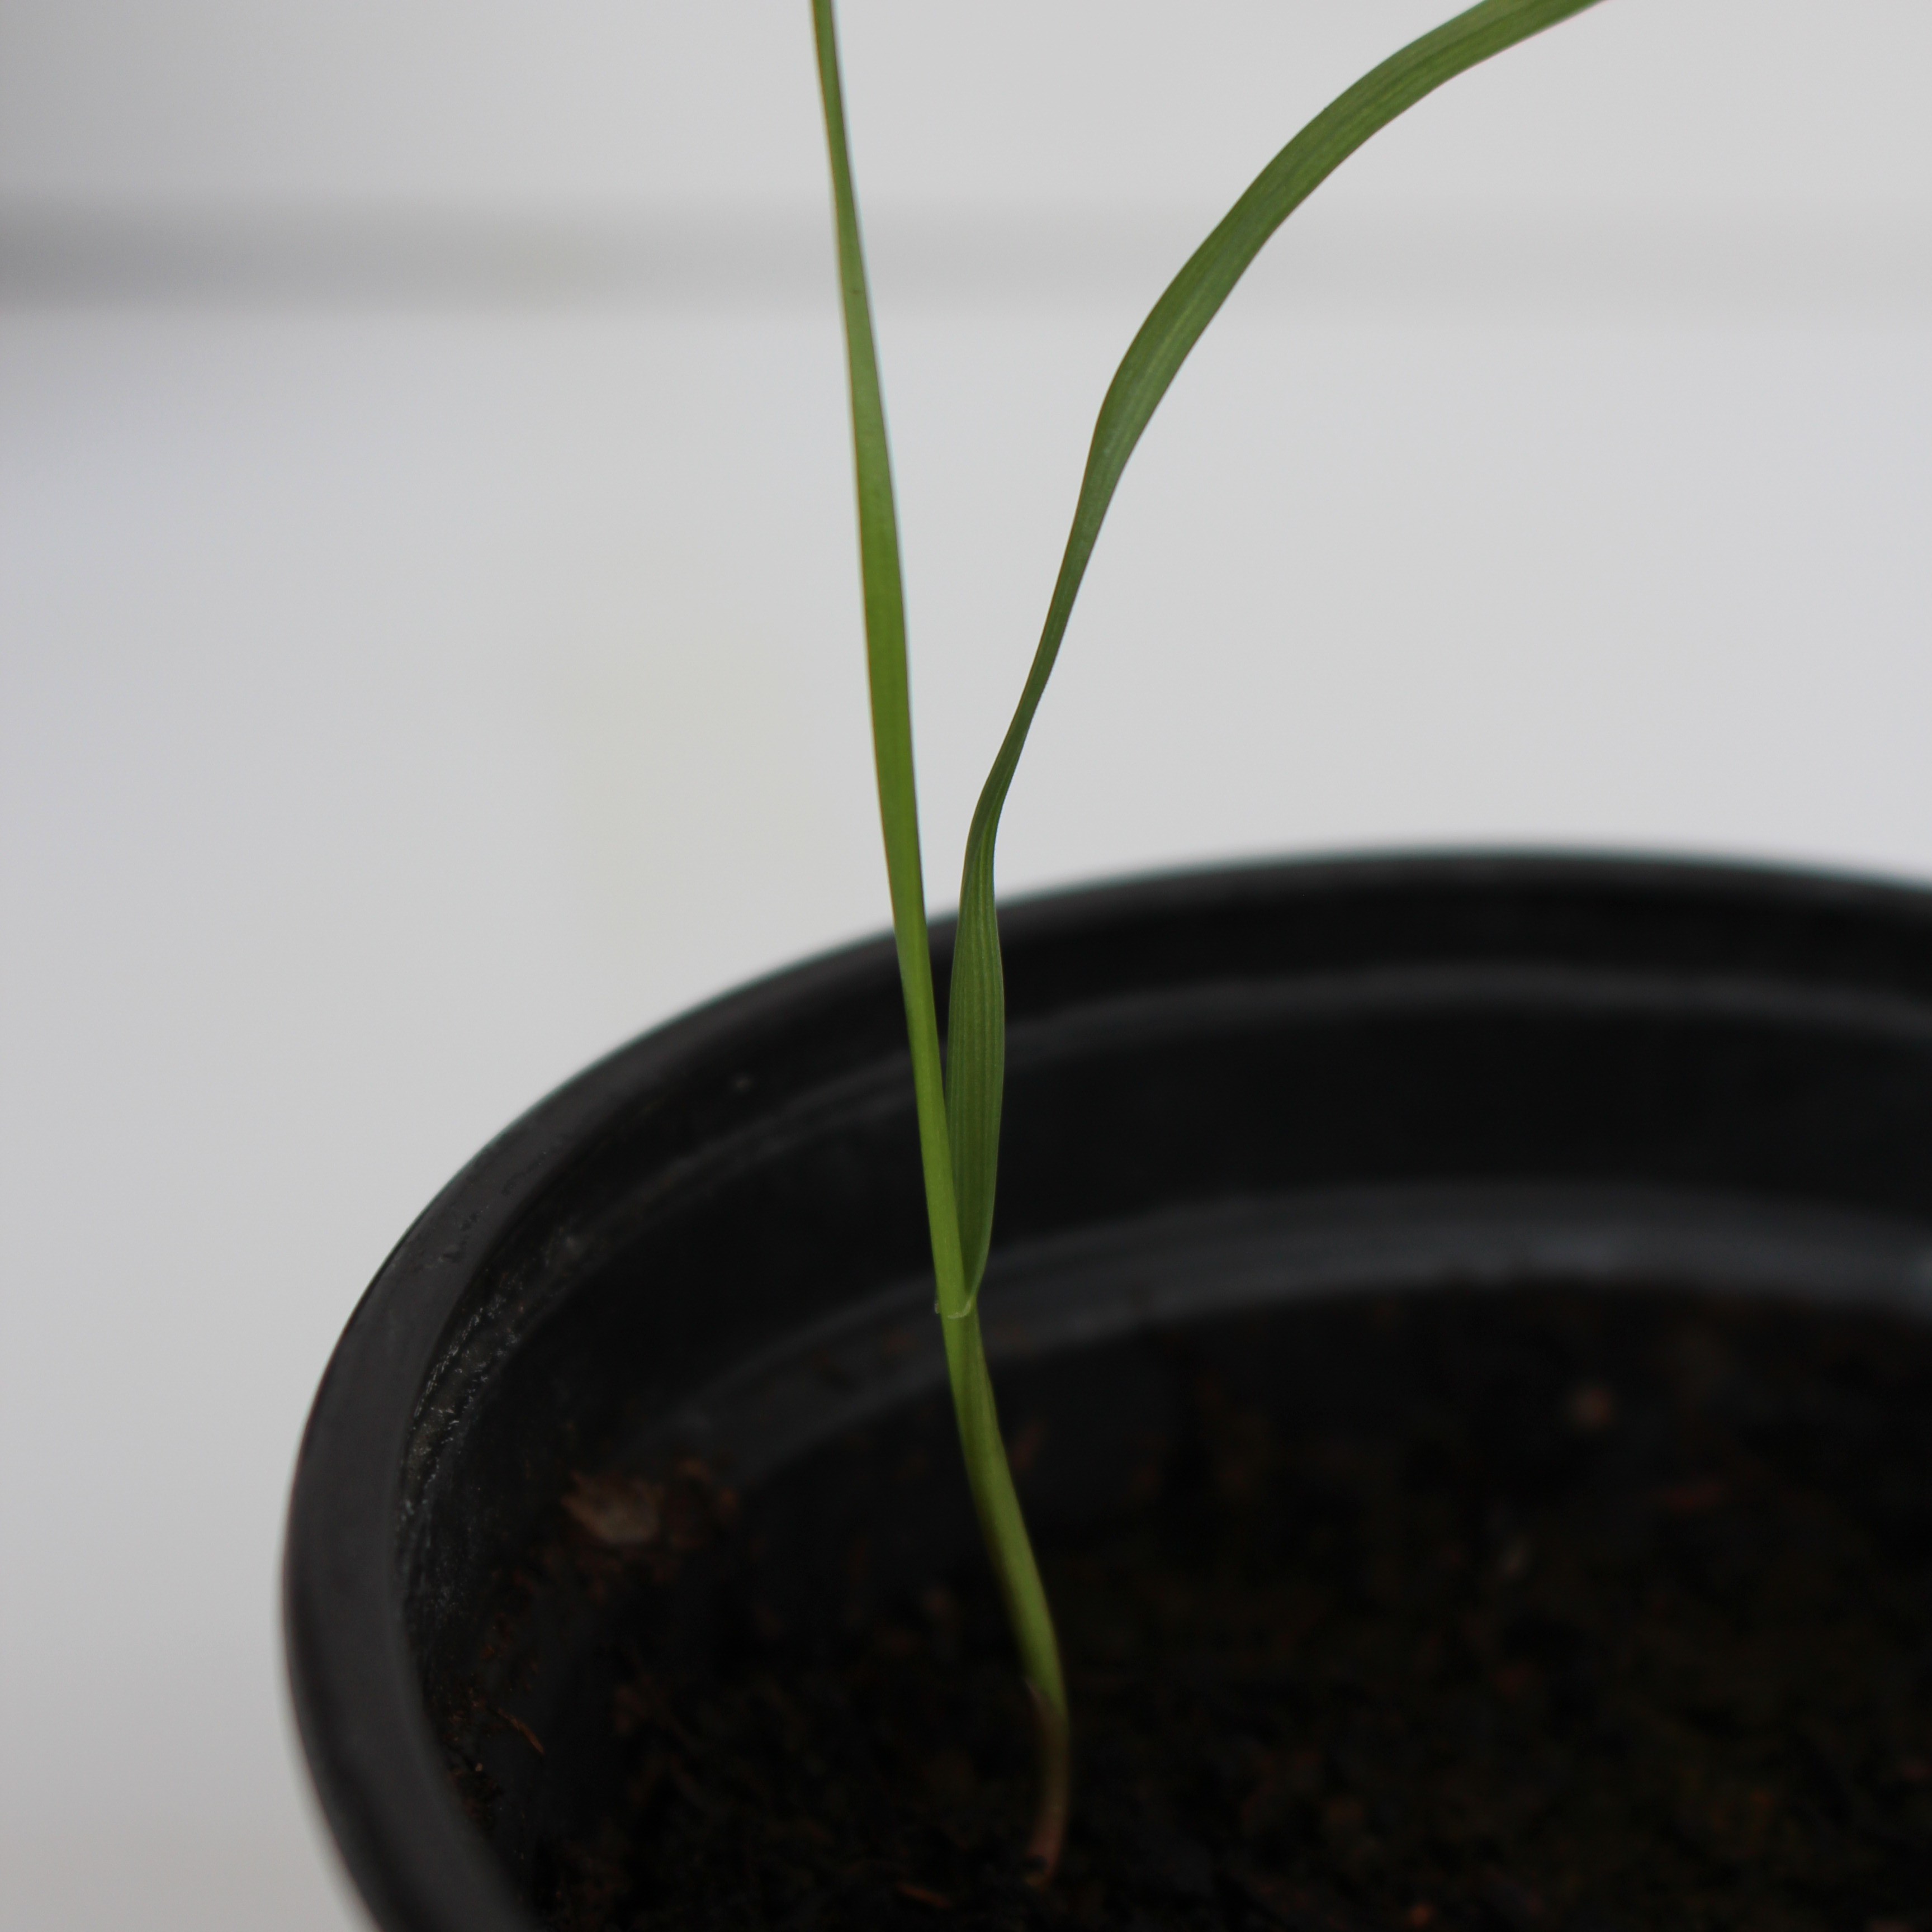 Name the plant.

Lolium multiflorum
